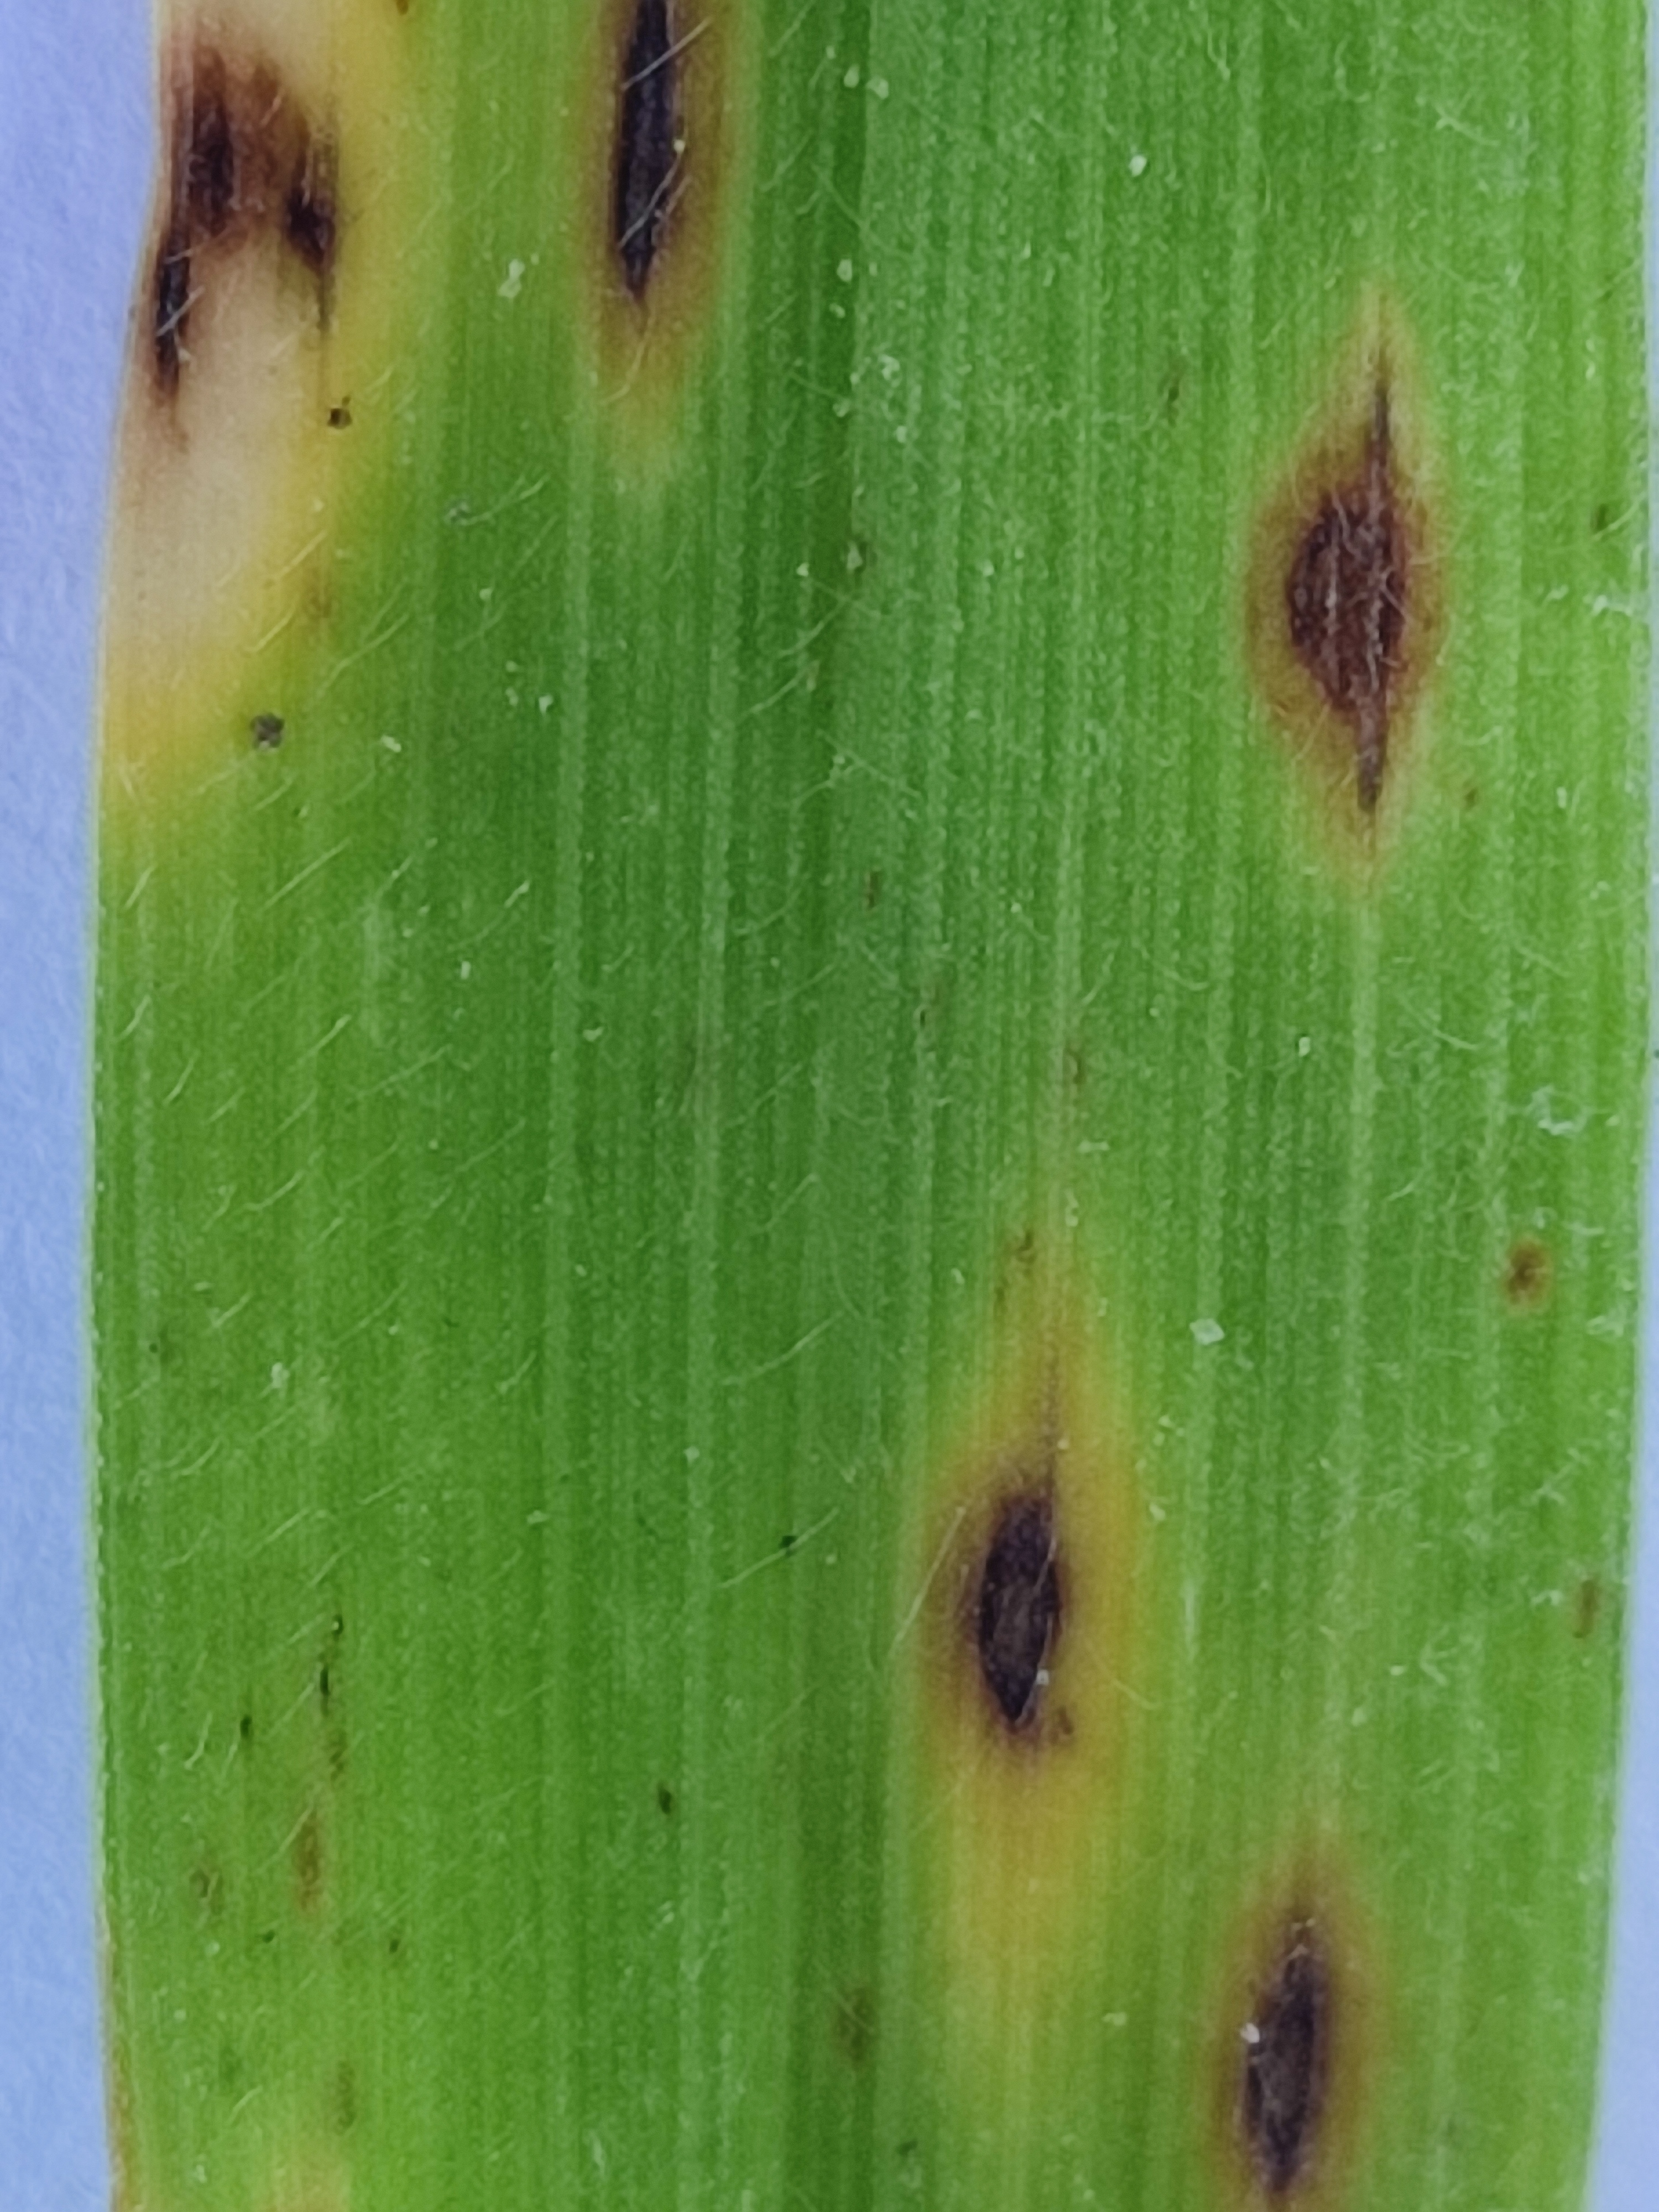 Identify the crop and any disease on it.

pearl millet, pyricularia sp.
